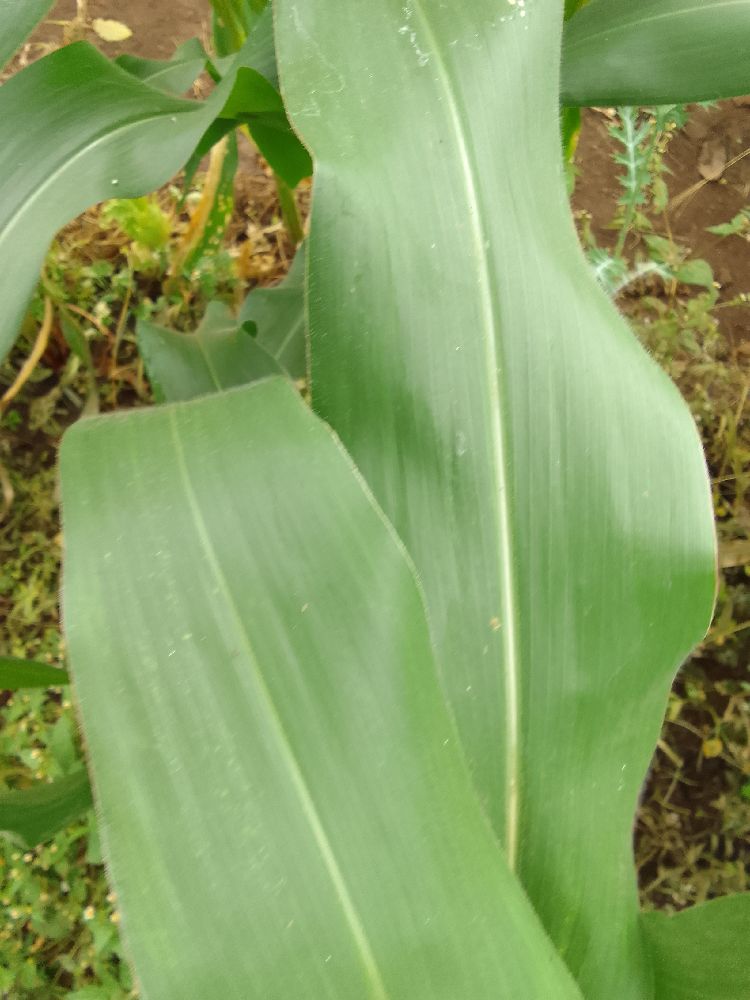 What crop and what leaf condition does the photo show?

maize, healthy
